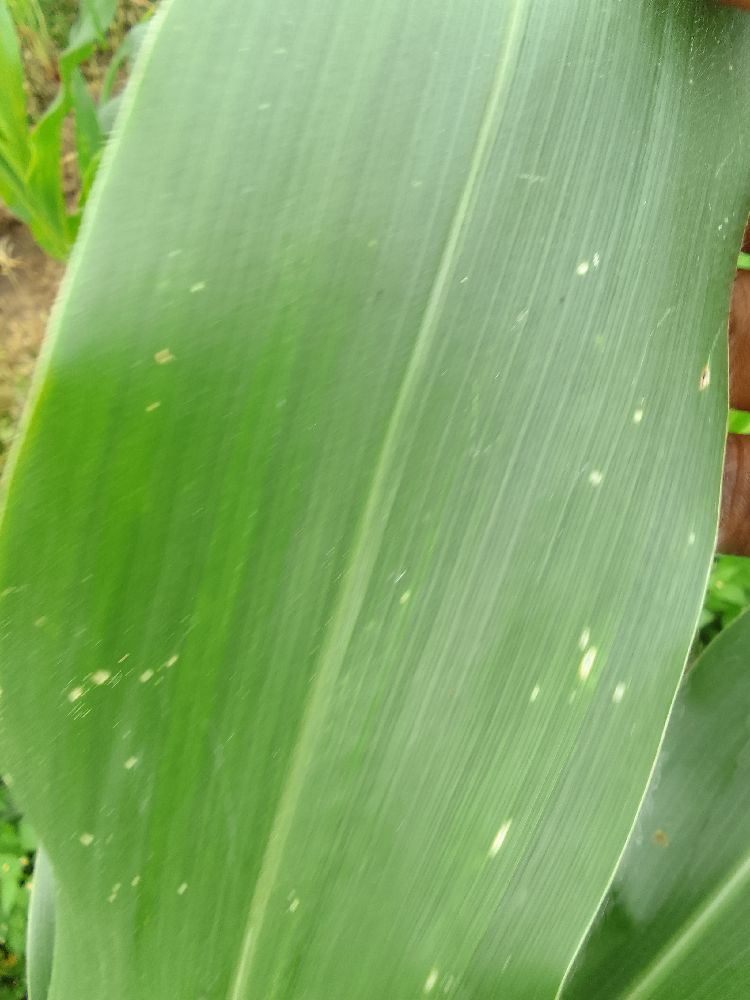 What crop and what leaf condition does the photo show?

maize, healthy
